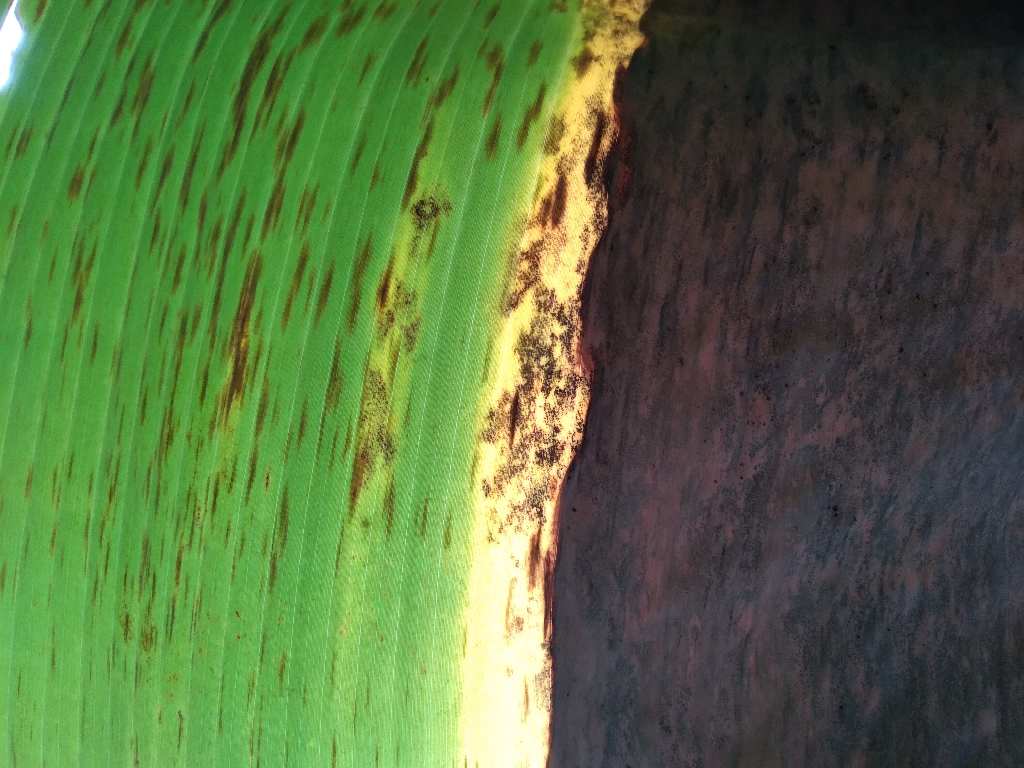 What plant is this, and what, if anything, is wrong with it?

banana, black sigatoka
